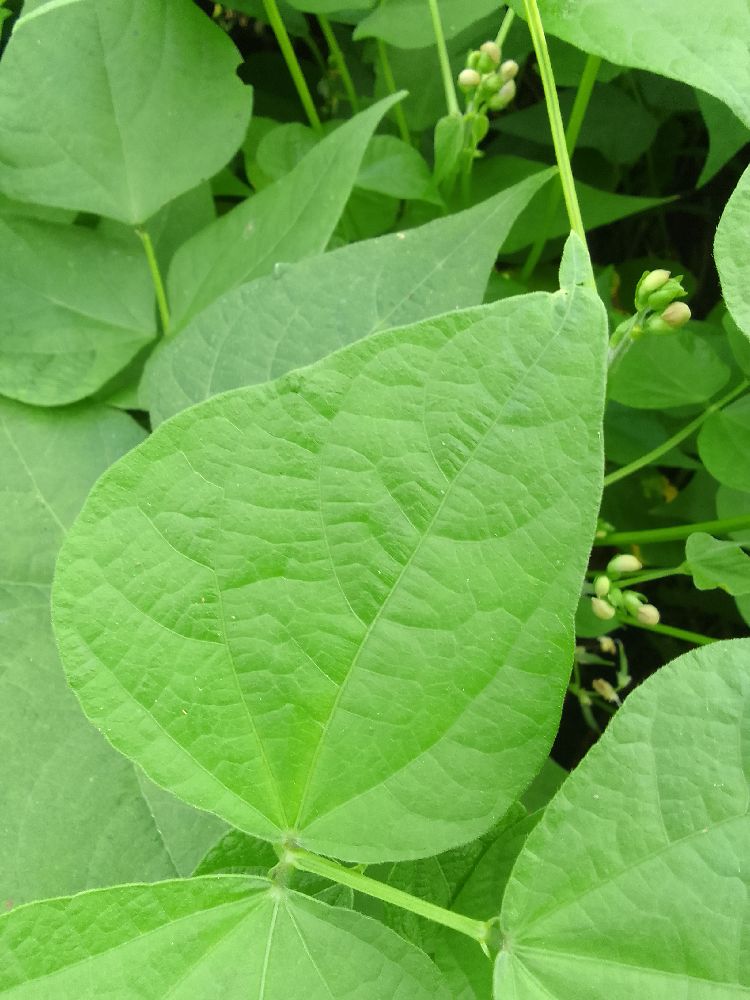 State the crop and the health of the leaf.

common bean, healthy
